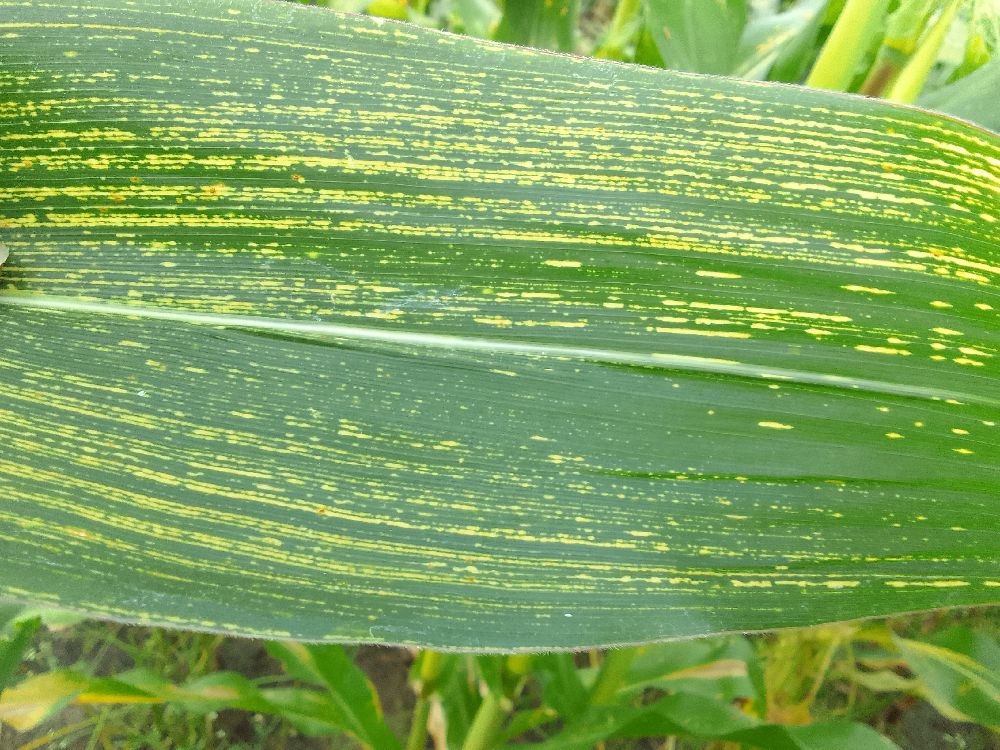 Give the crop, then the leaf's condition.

maize, maize streak virus
